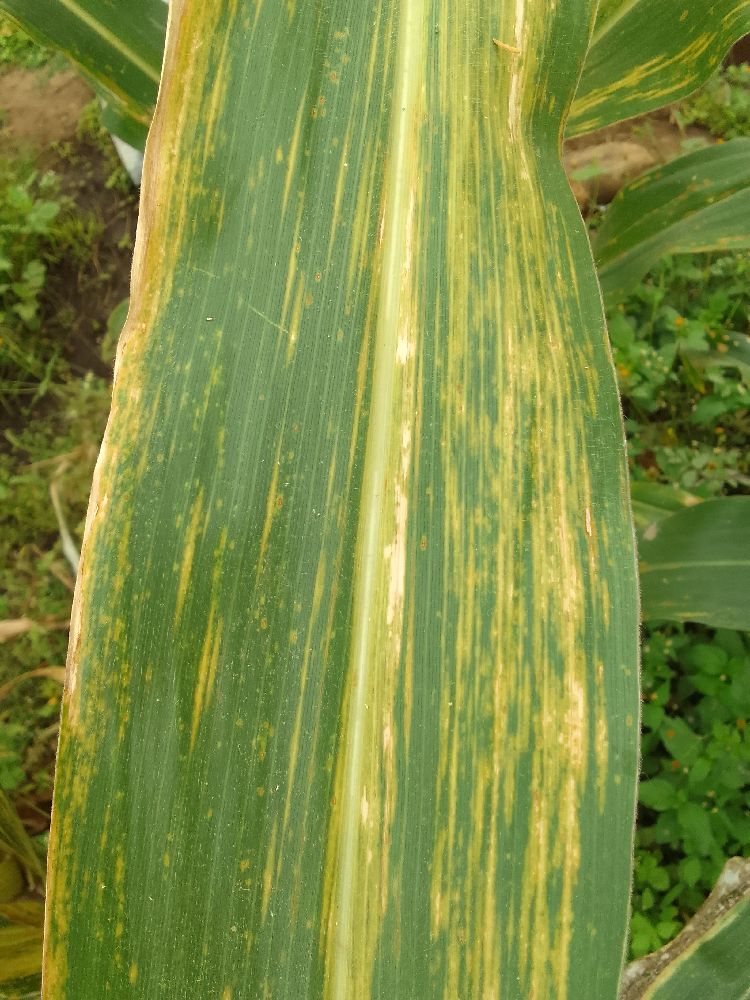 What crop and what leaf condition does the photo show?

maize, maize lethal necrosis
